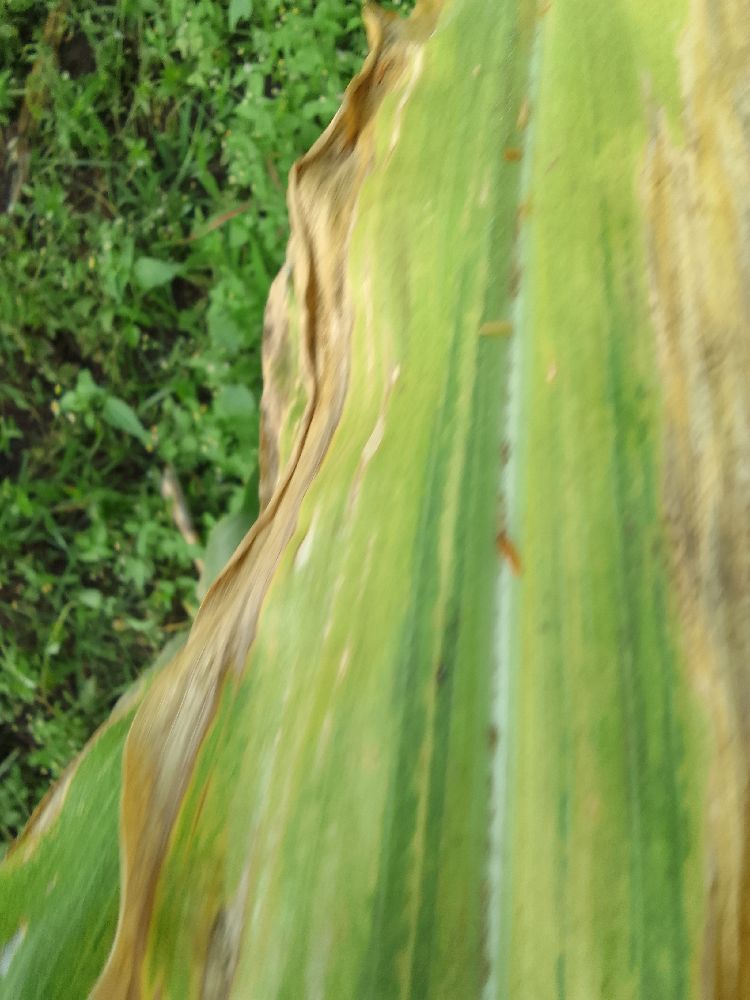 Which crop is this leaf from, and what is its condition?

maize, maize lethal necrosis
